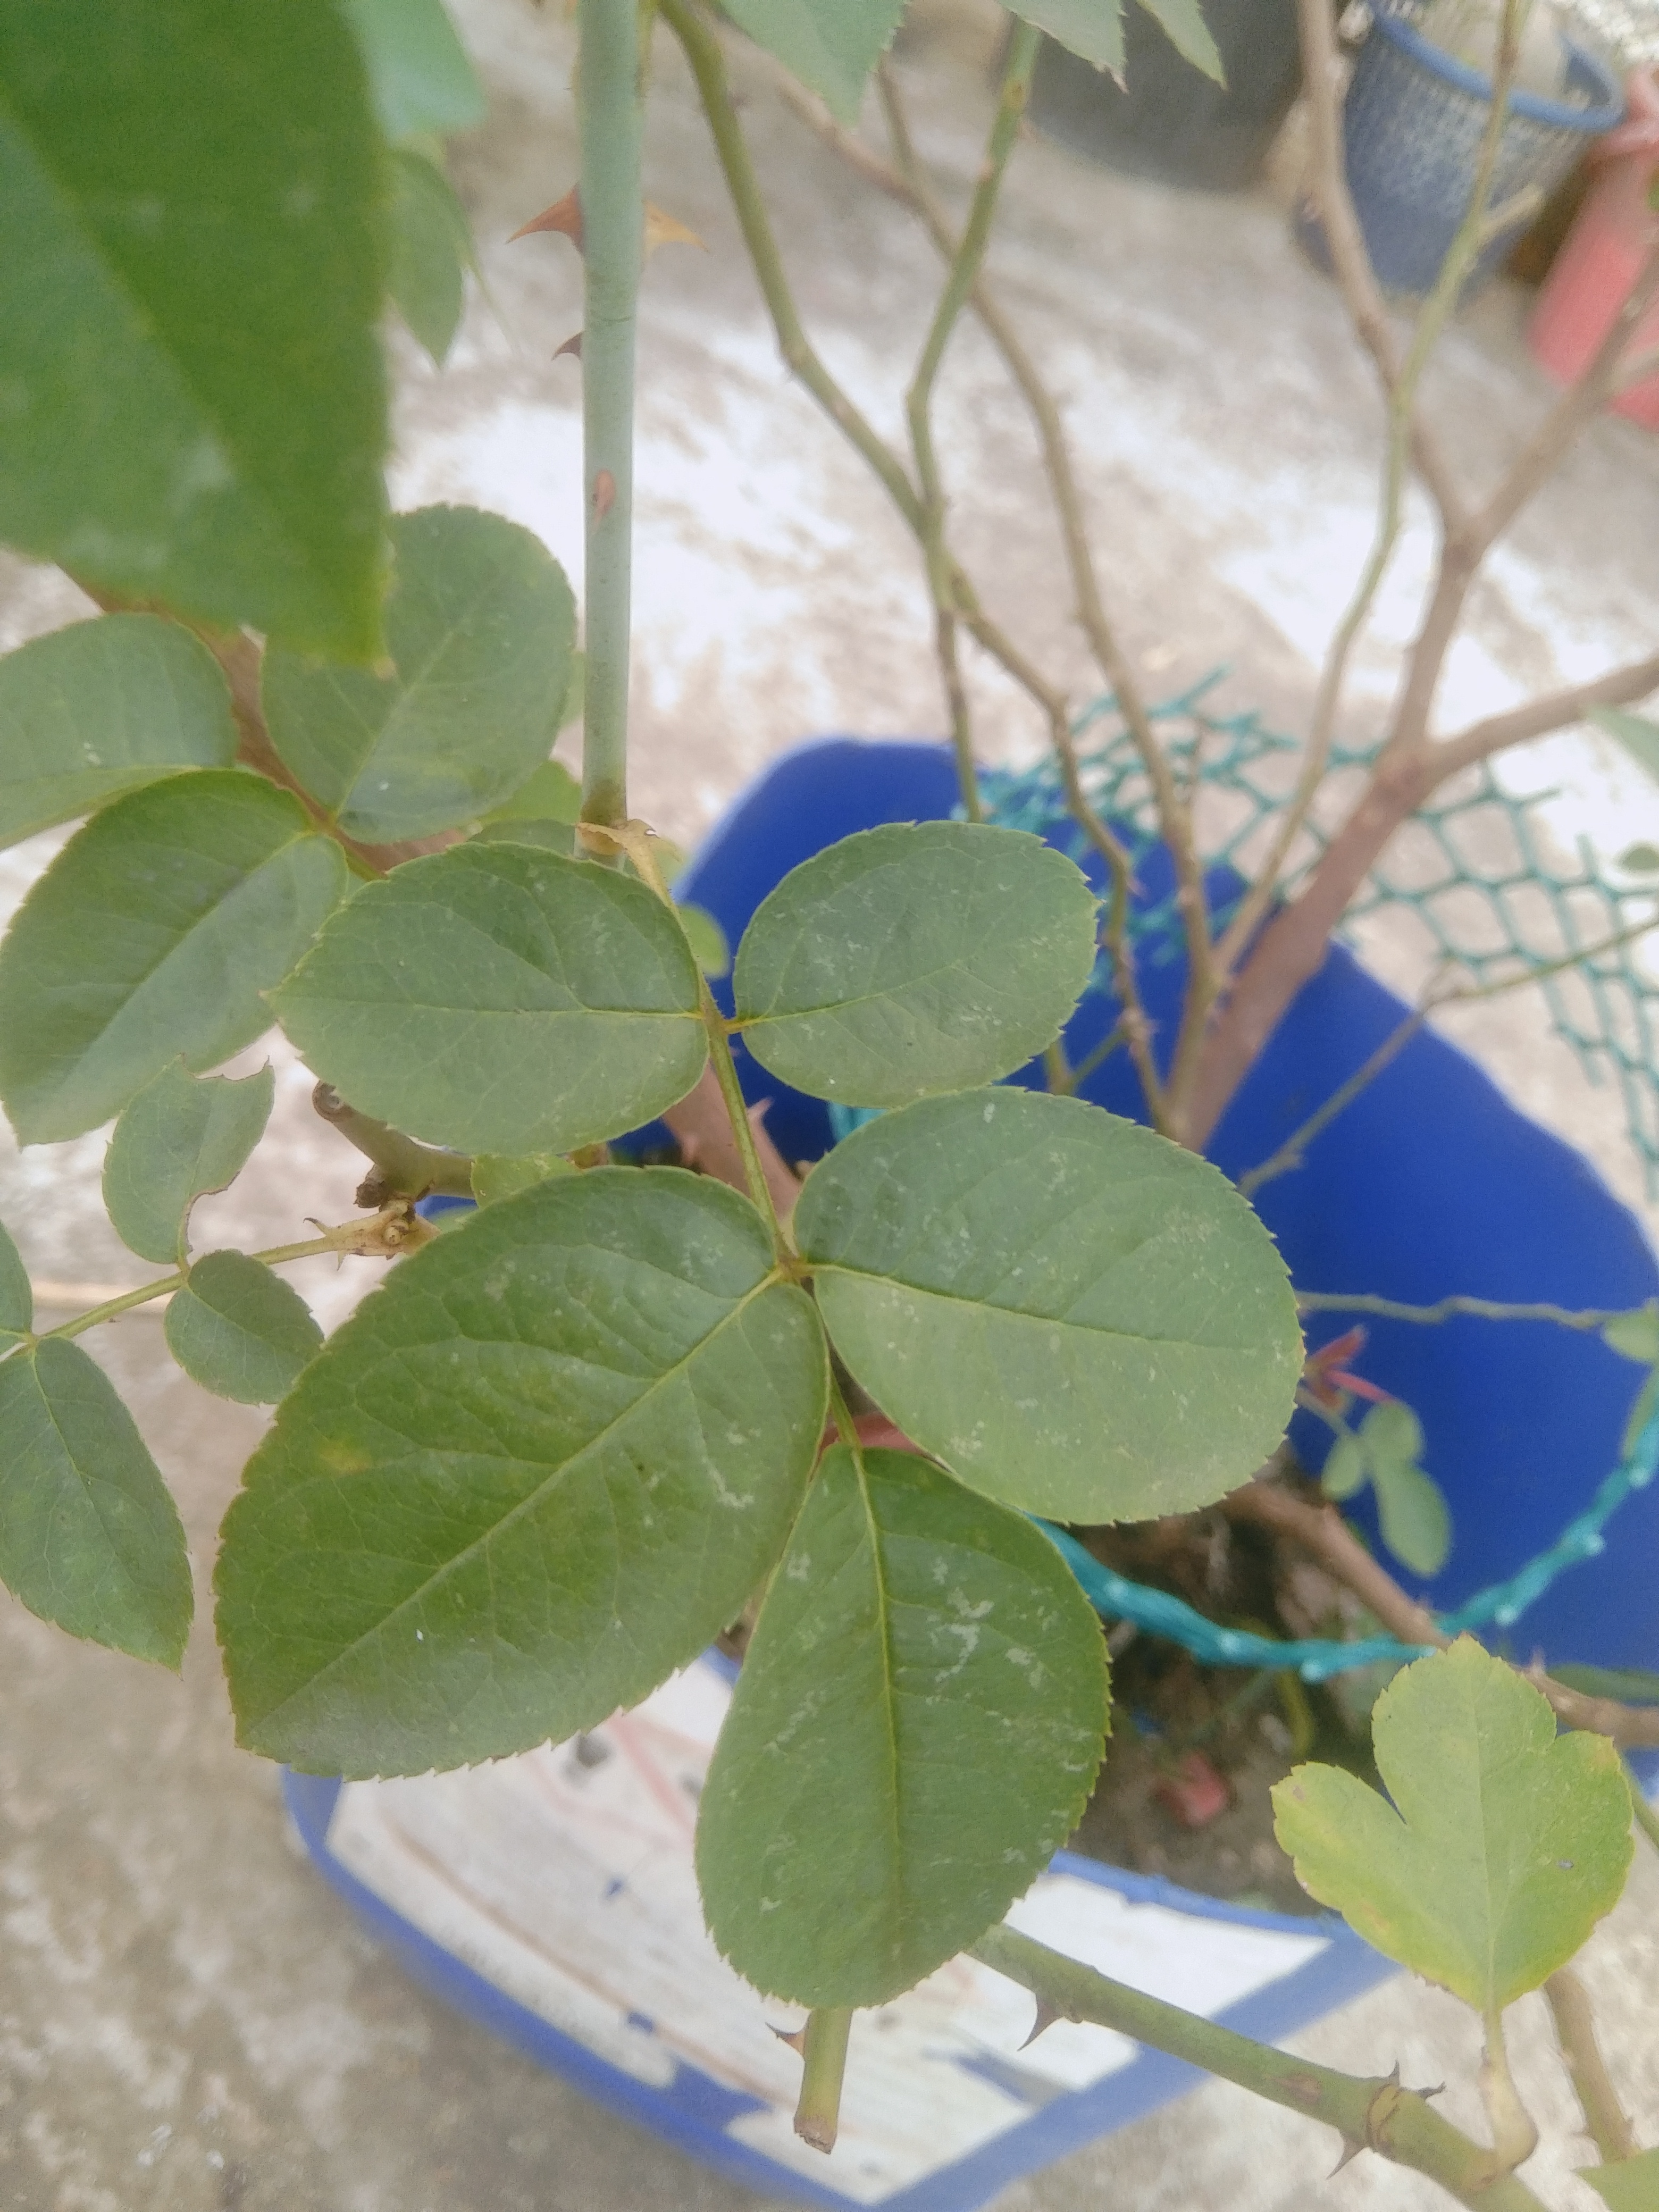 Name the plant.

rose
